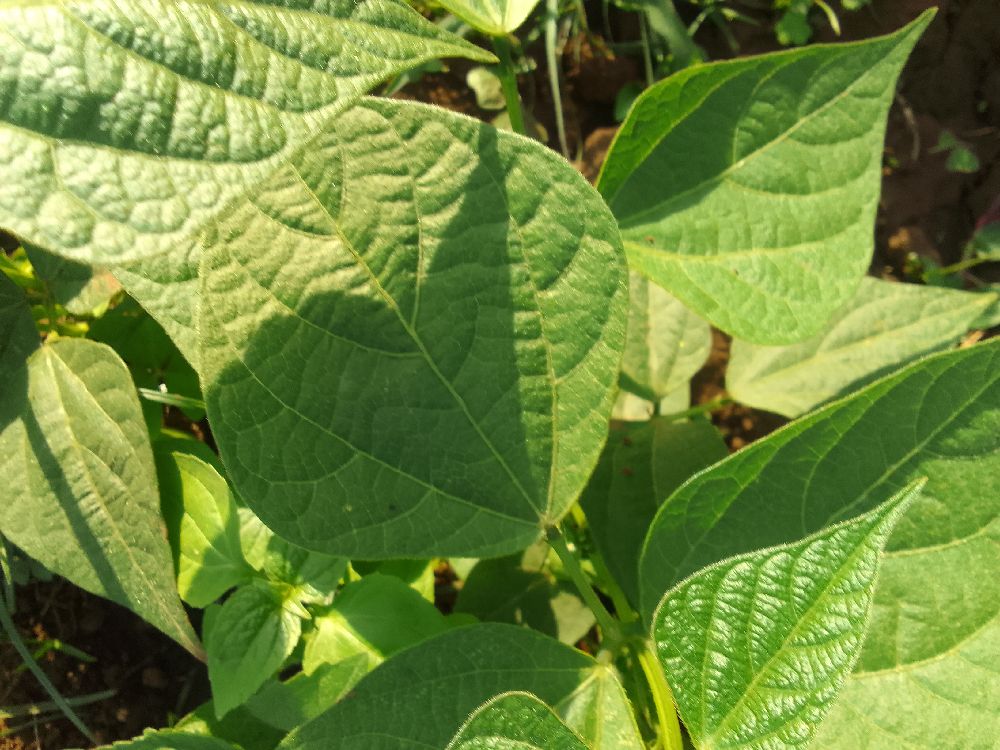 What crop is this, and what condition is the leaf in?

common bean, healthy
